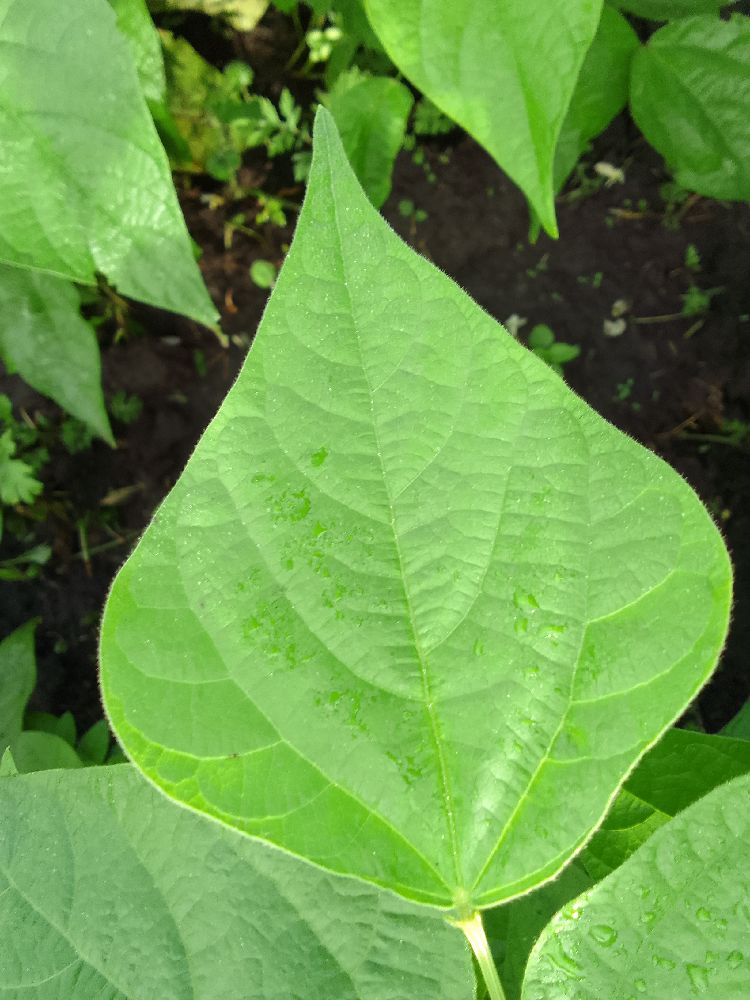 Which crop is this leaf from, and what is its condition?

common bean, healthy
